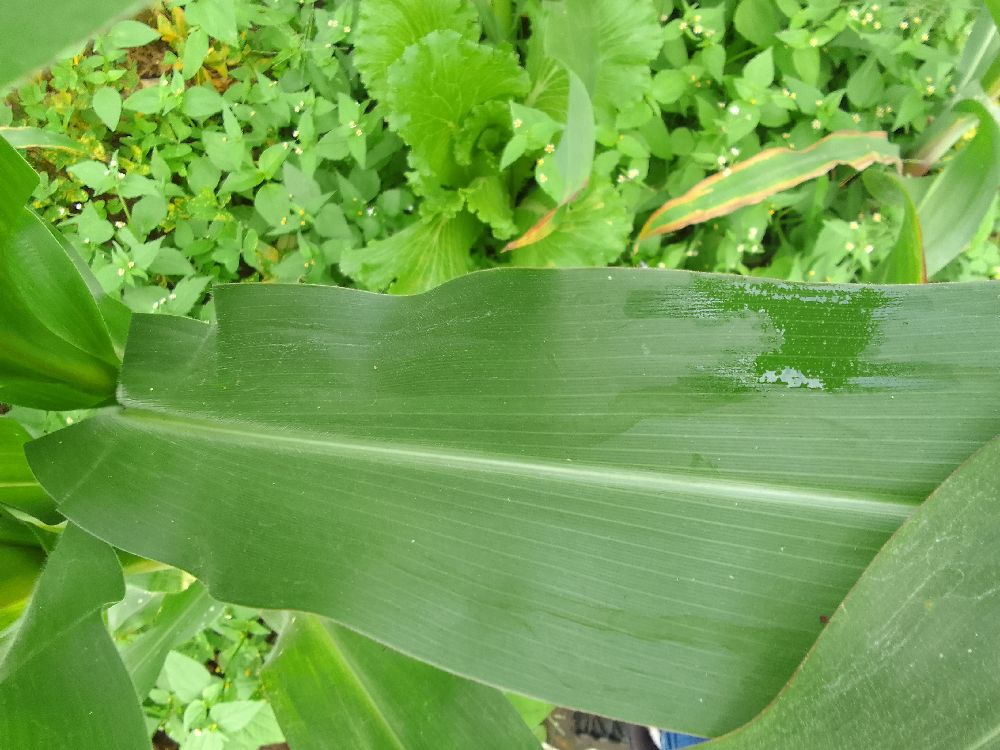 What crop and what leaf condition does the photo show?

maize, healthy
